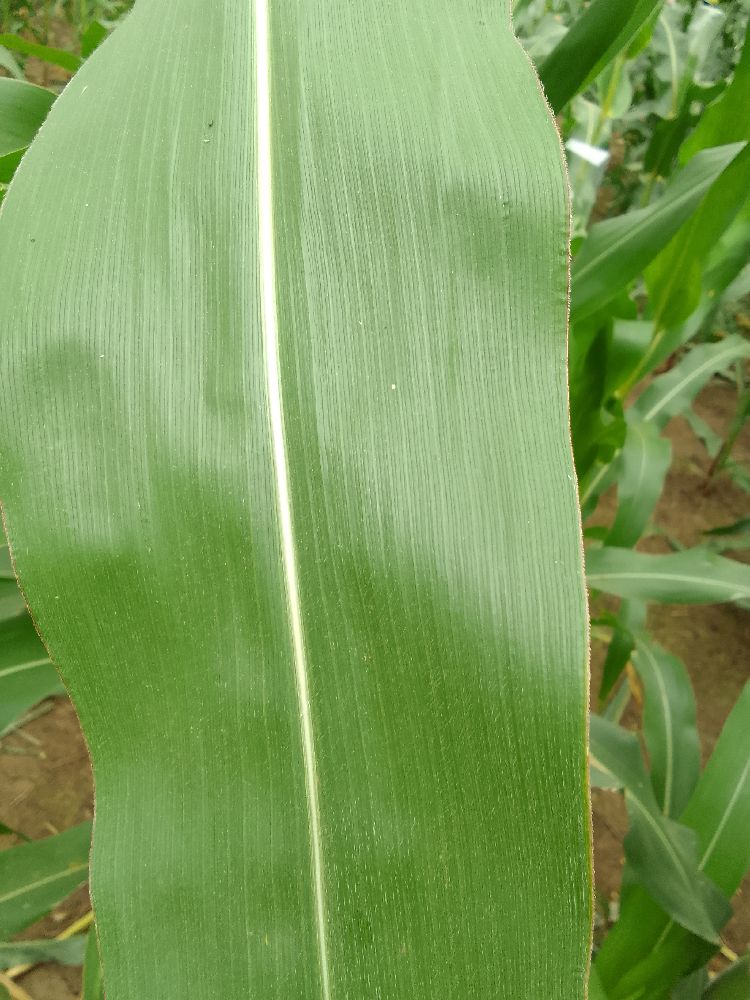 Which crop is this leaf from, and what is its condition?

maize, healthy
